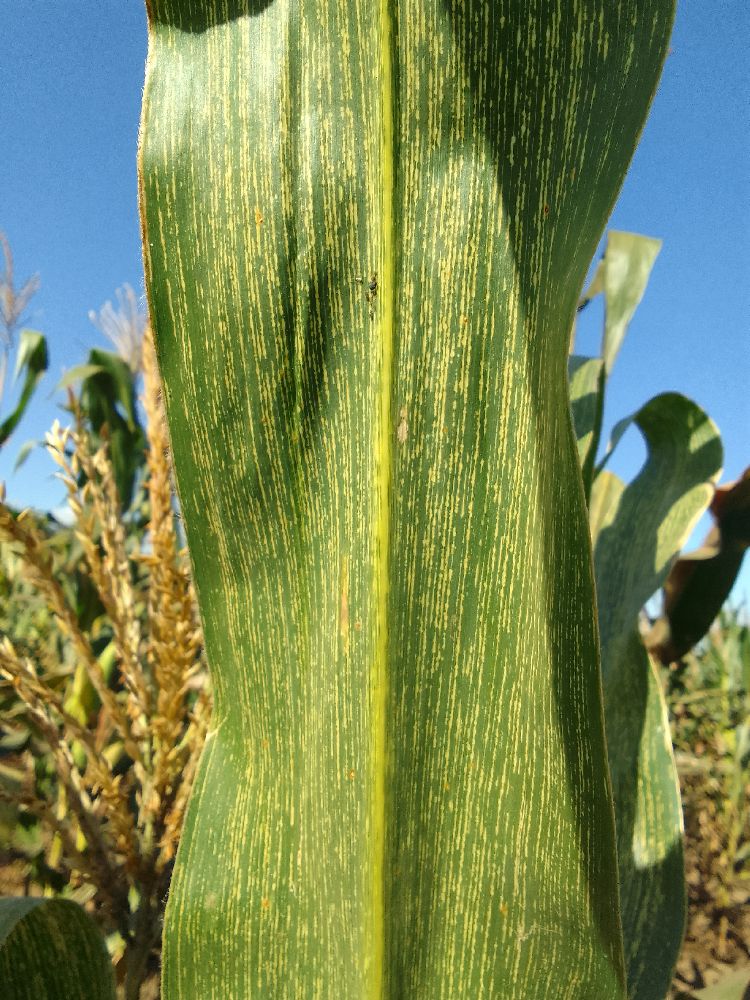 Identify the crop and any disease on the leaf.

maize, maize streak virus
